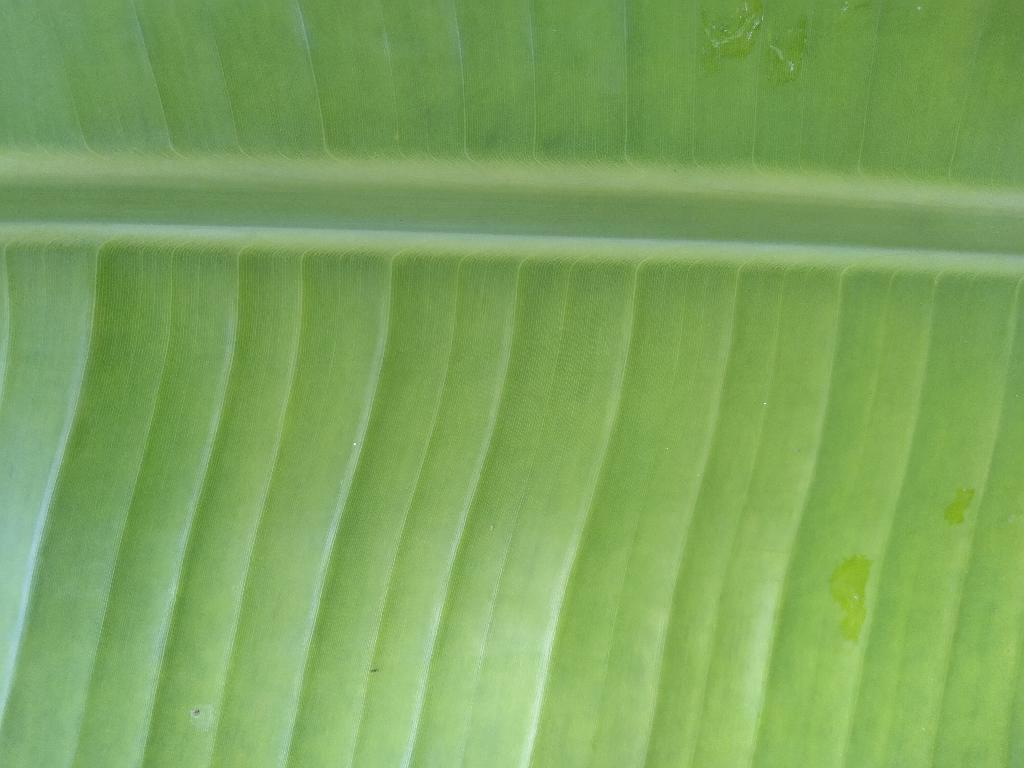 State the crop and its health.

banana, healthy
